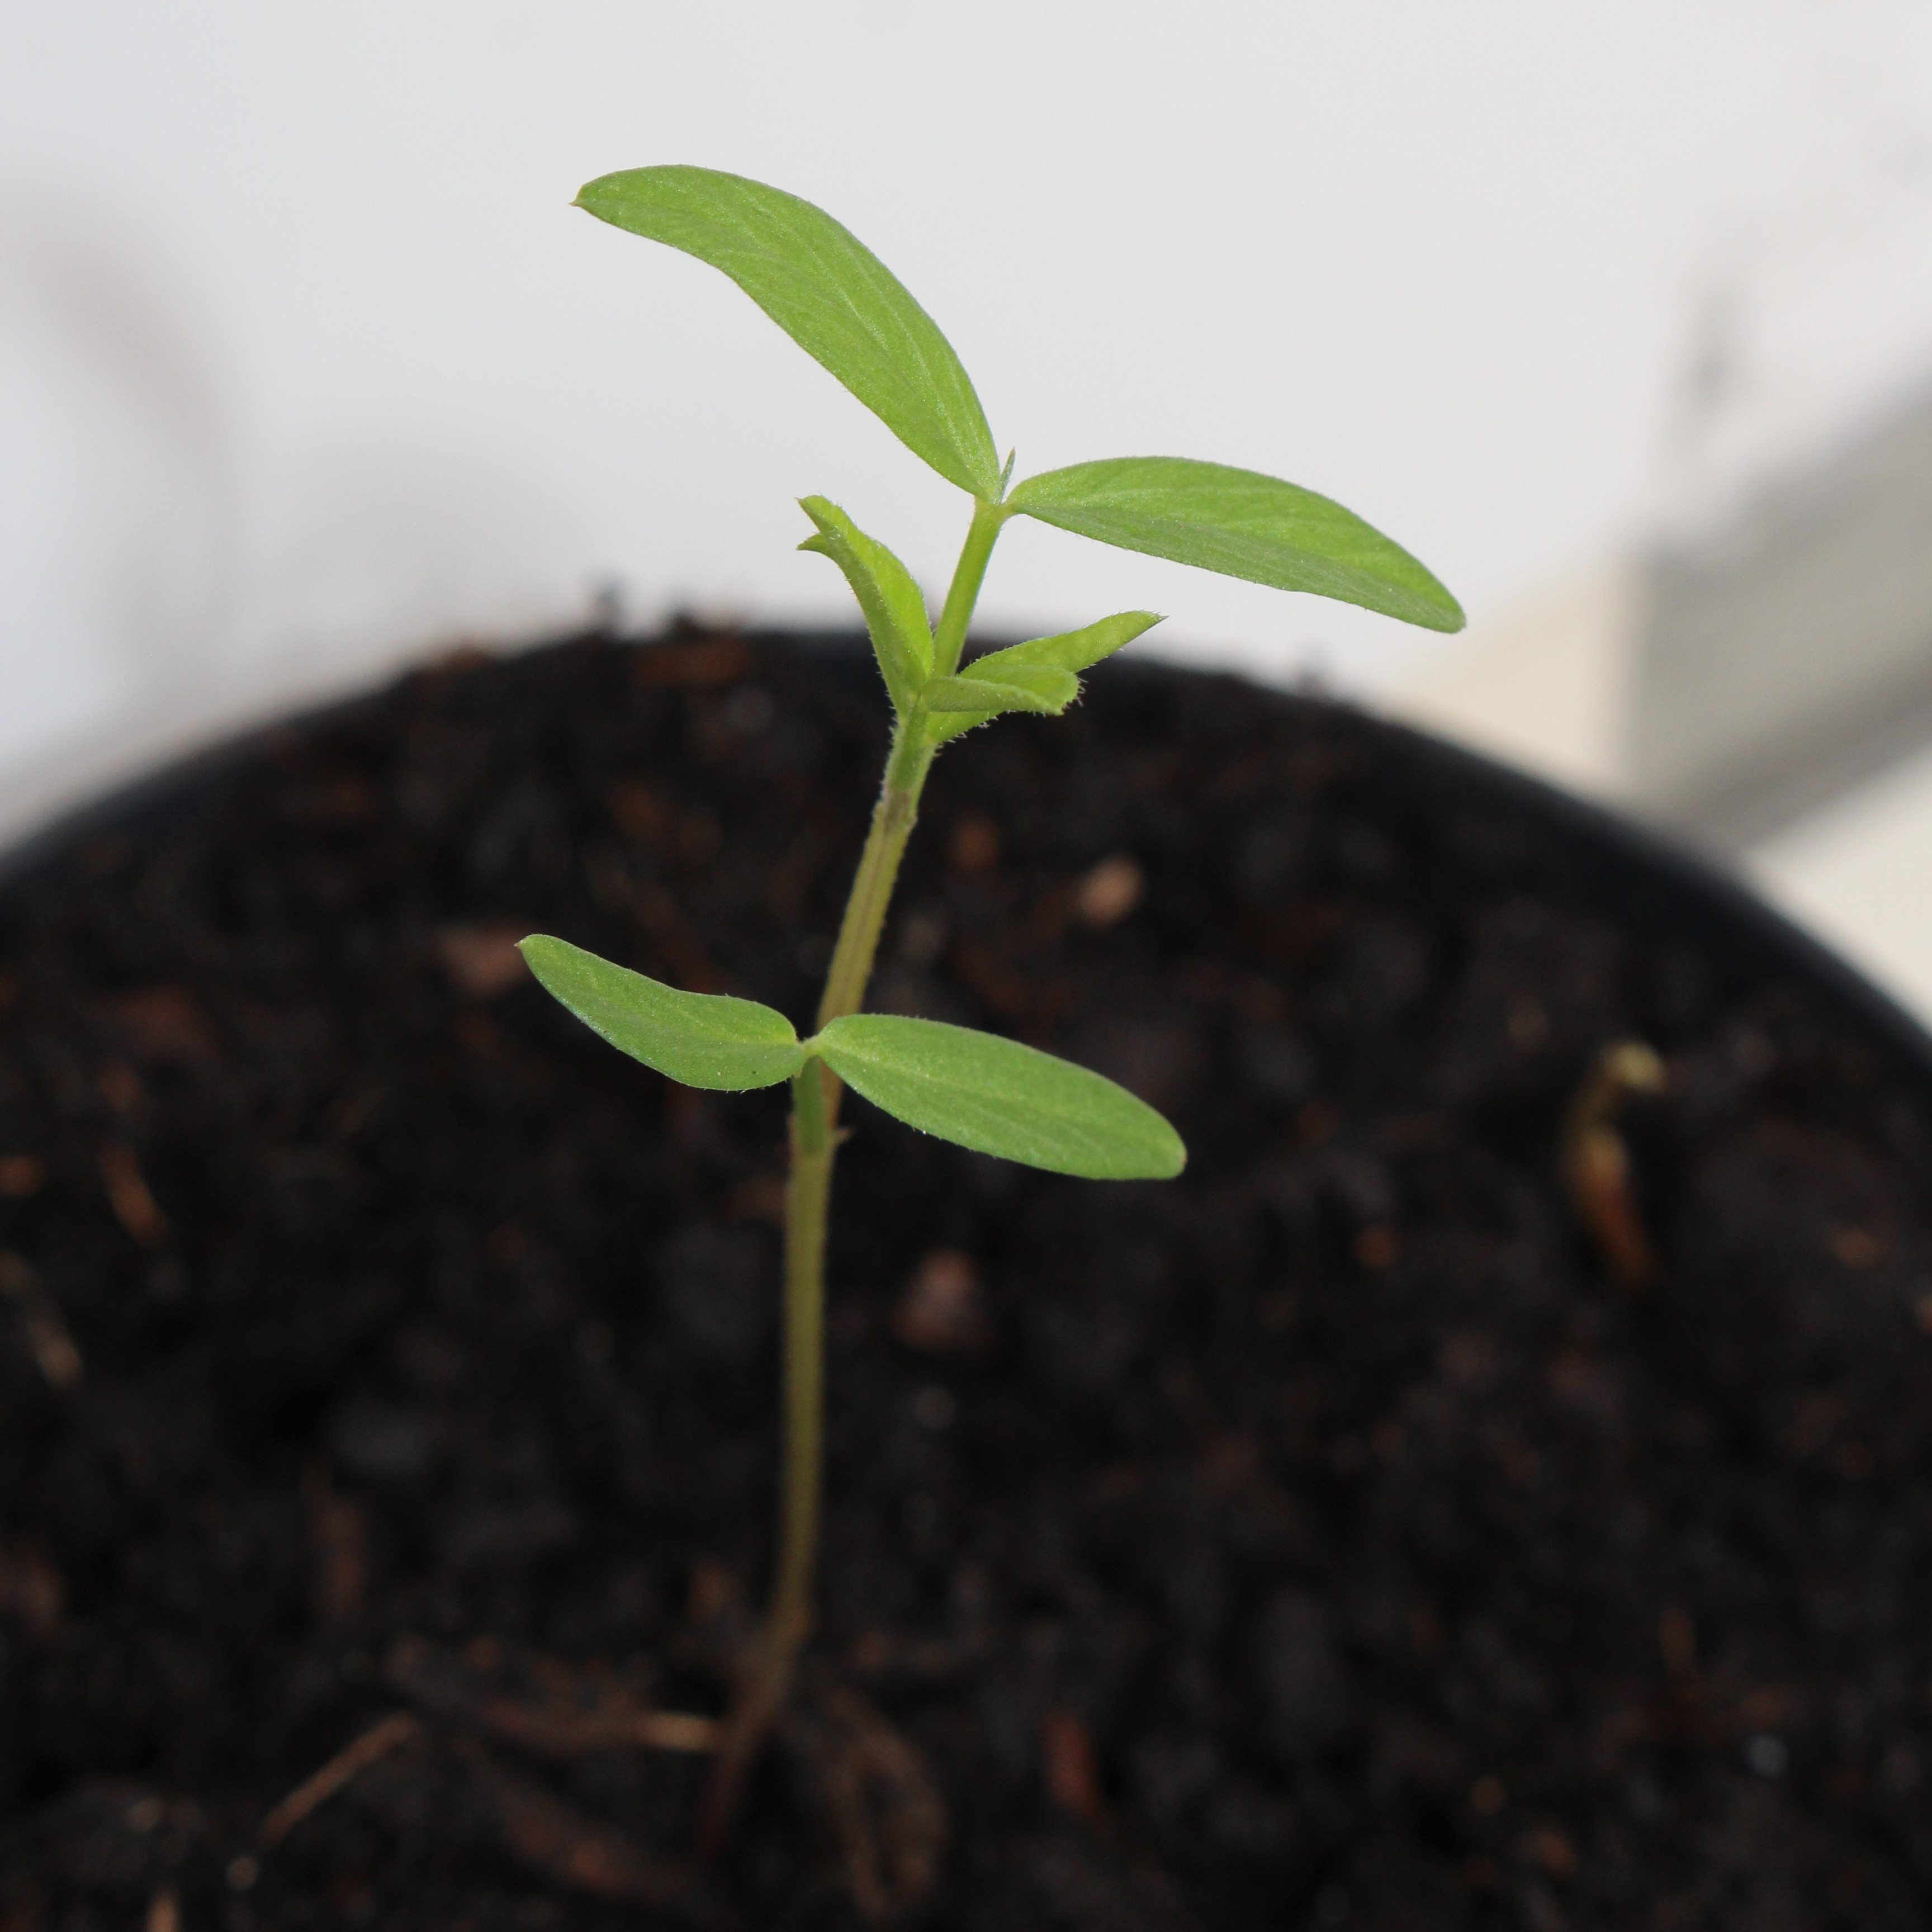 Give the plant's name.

Vicia sativa
